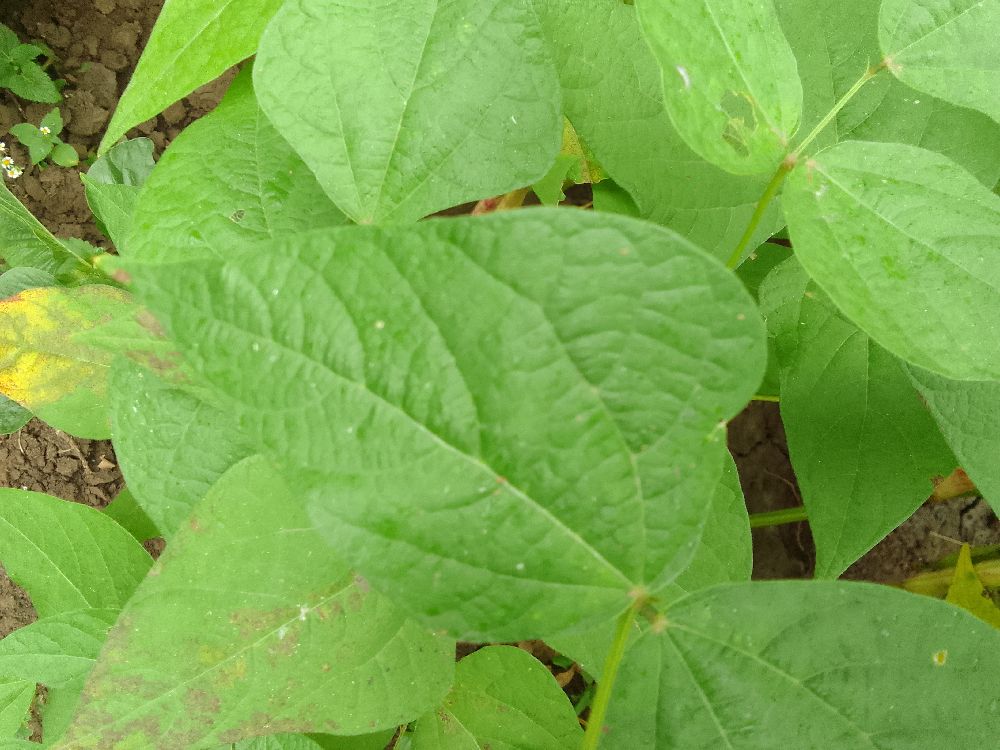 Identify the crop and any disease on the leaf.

common bean, healthy
